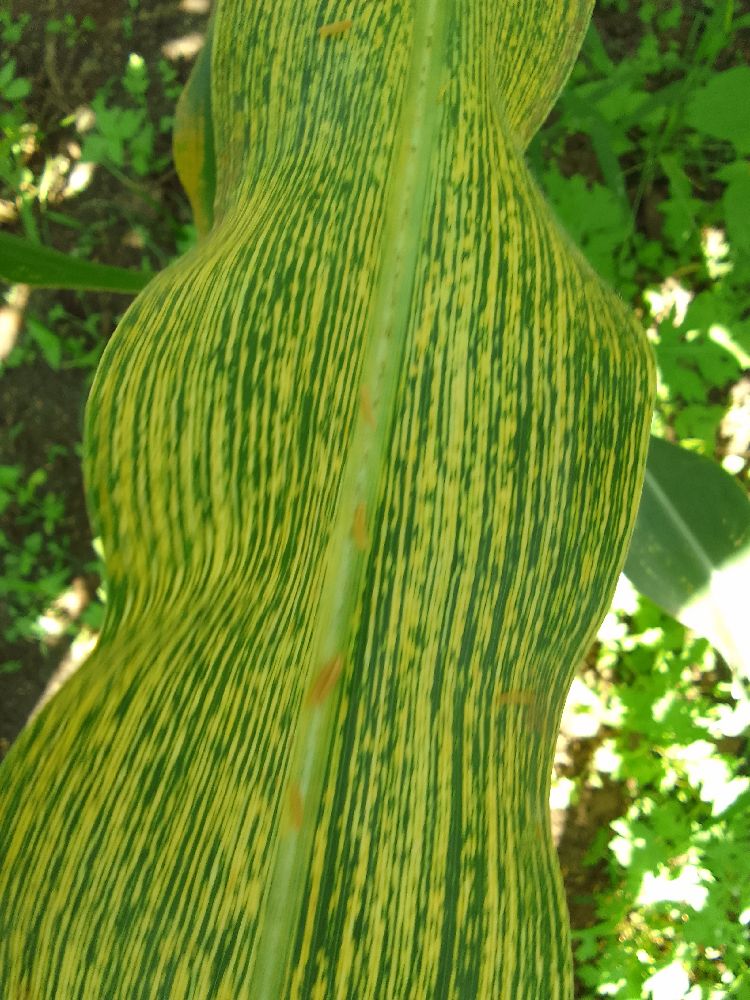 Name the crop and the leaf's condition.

maize, maize streak virus
